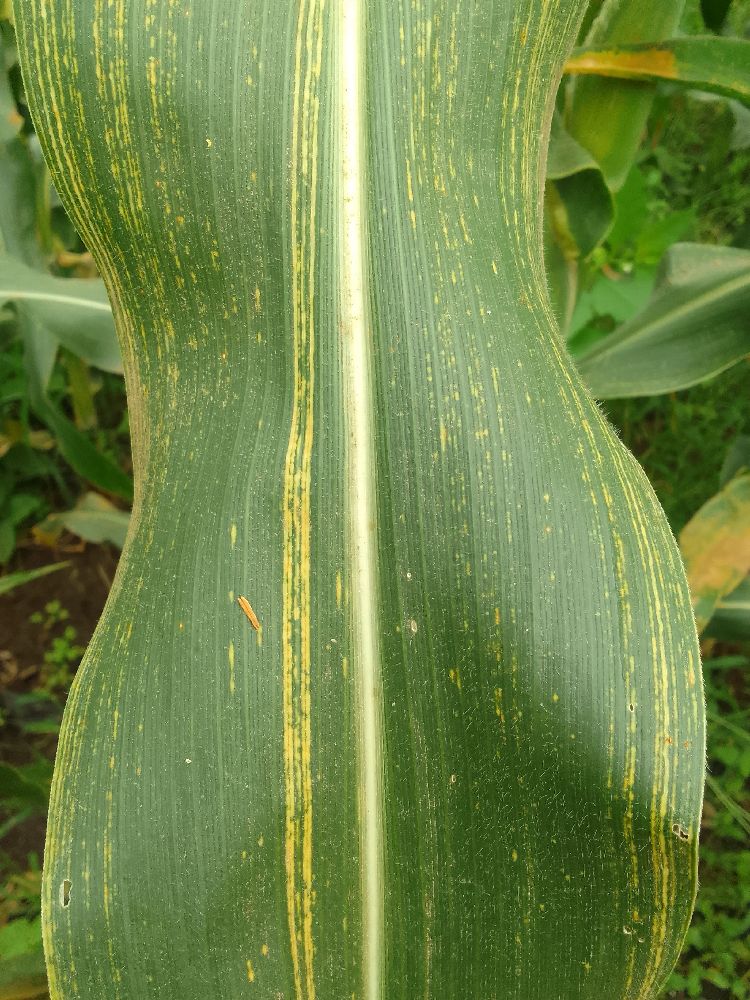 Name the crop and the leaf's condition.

maize, maize streak virus
